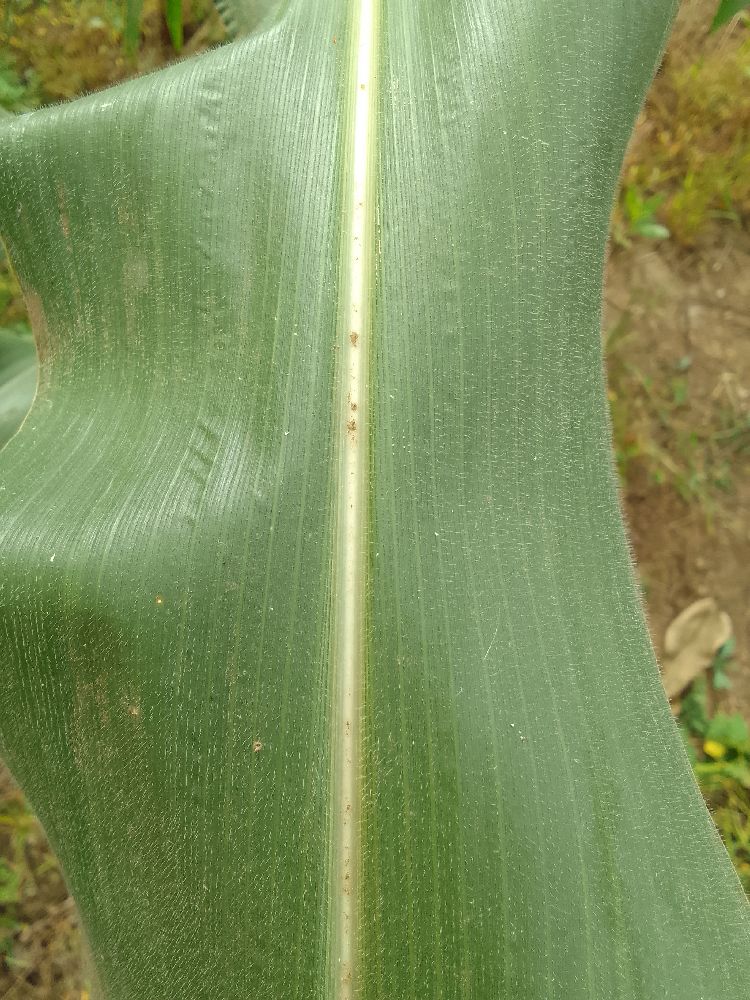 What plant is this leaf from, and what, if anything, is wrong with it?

maize, healthy
